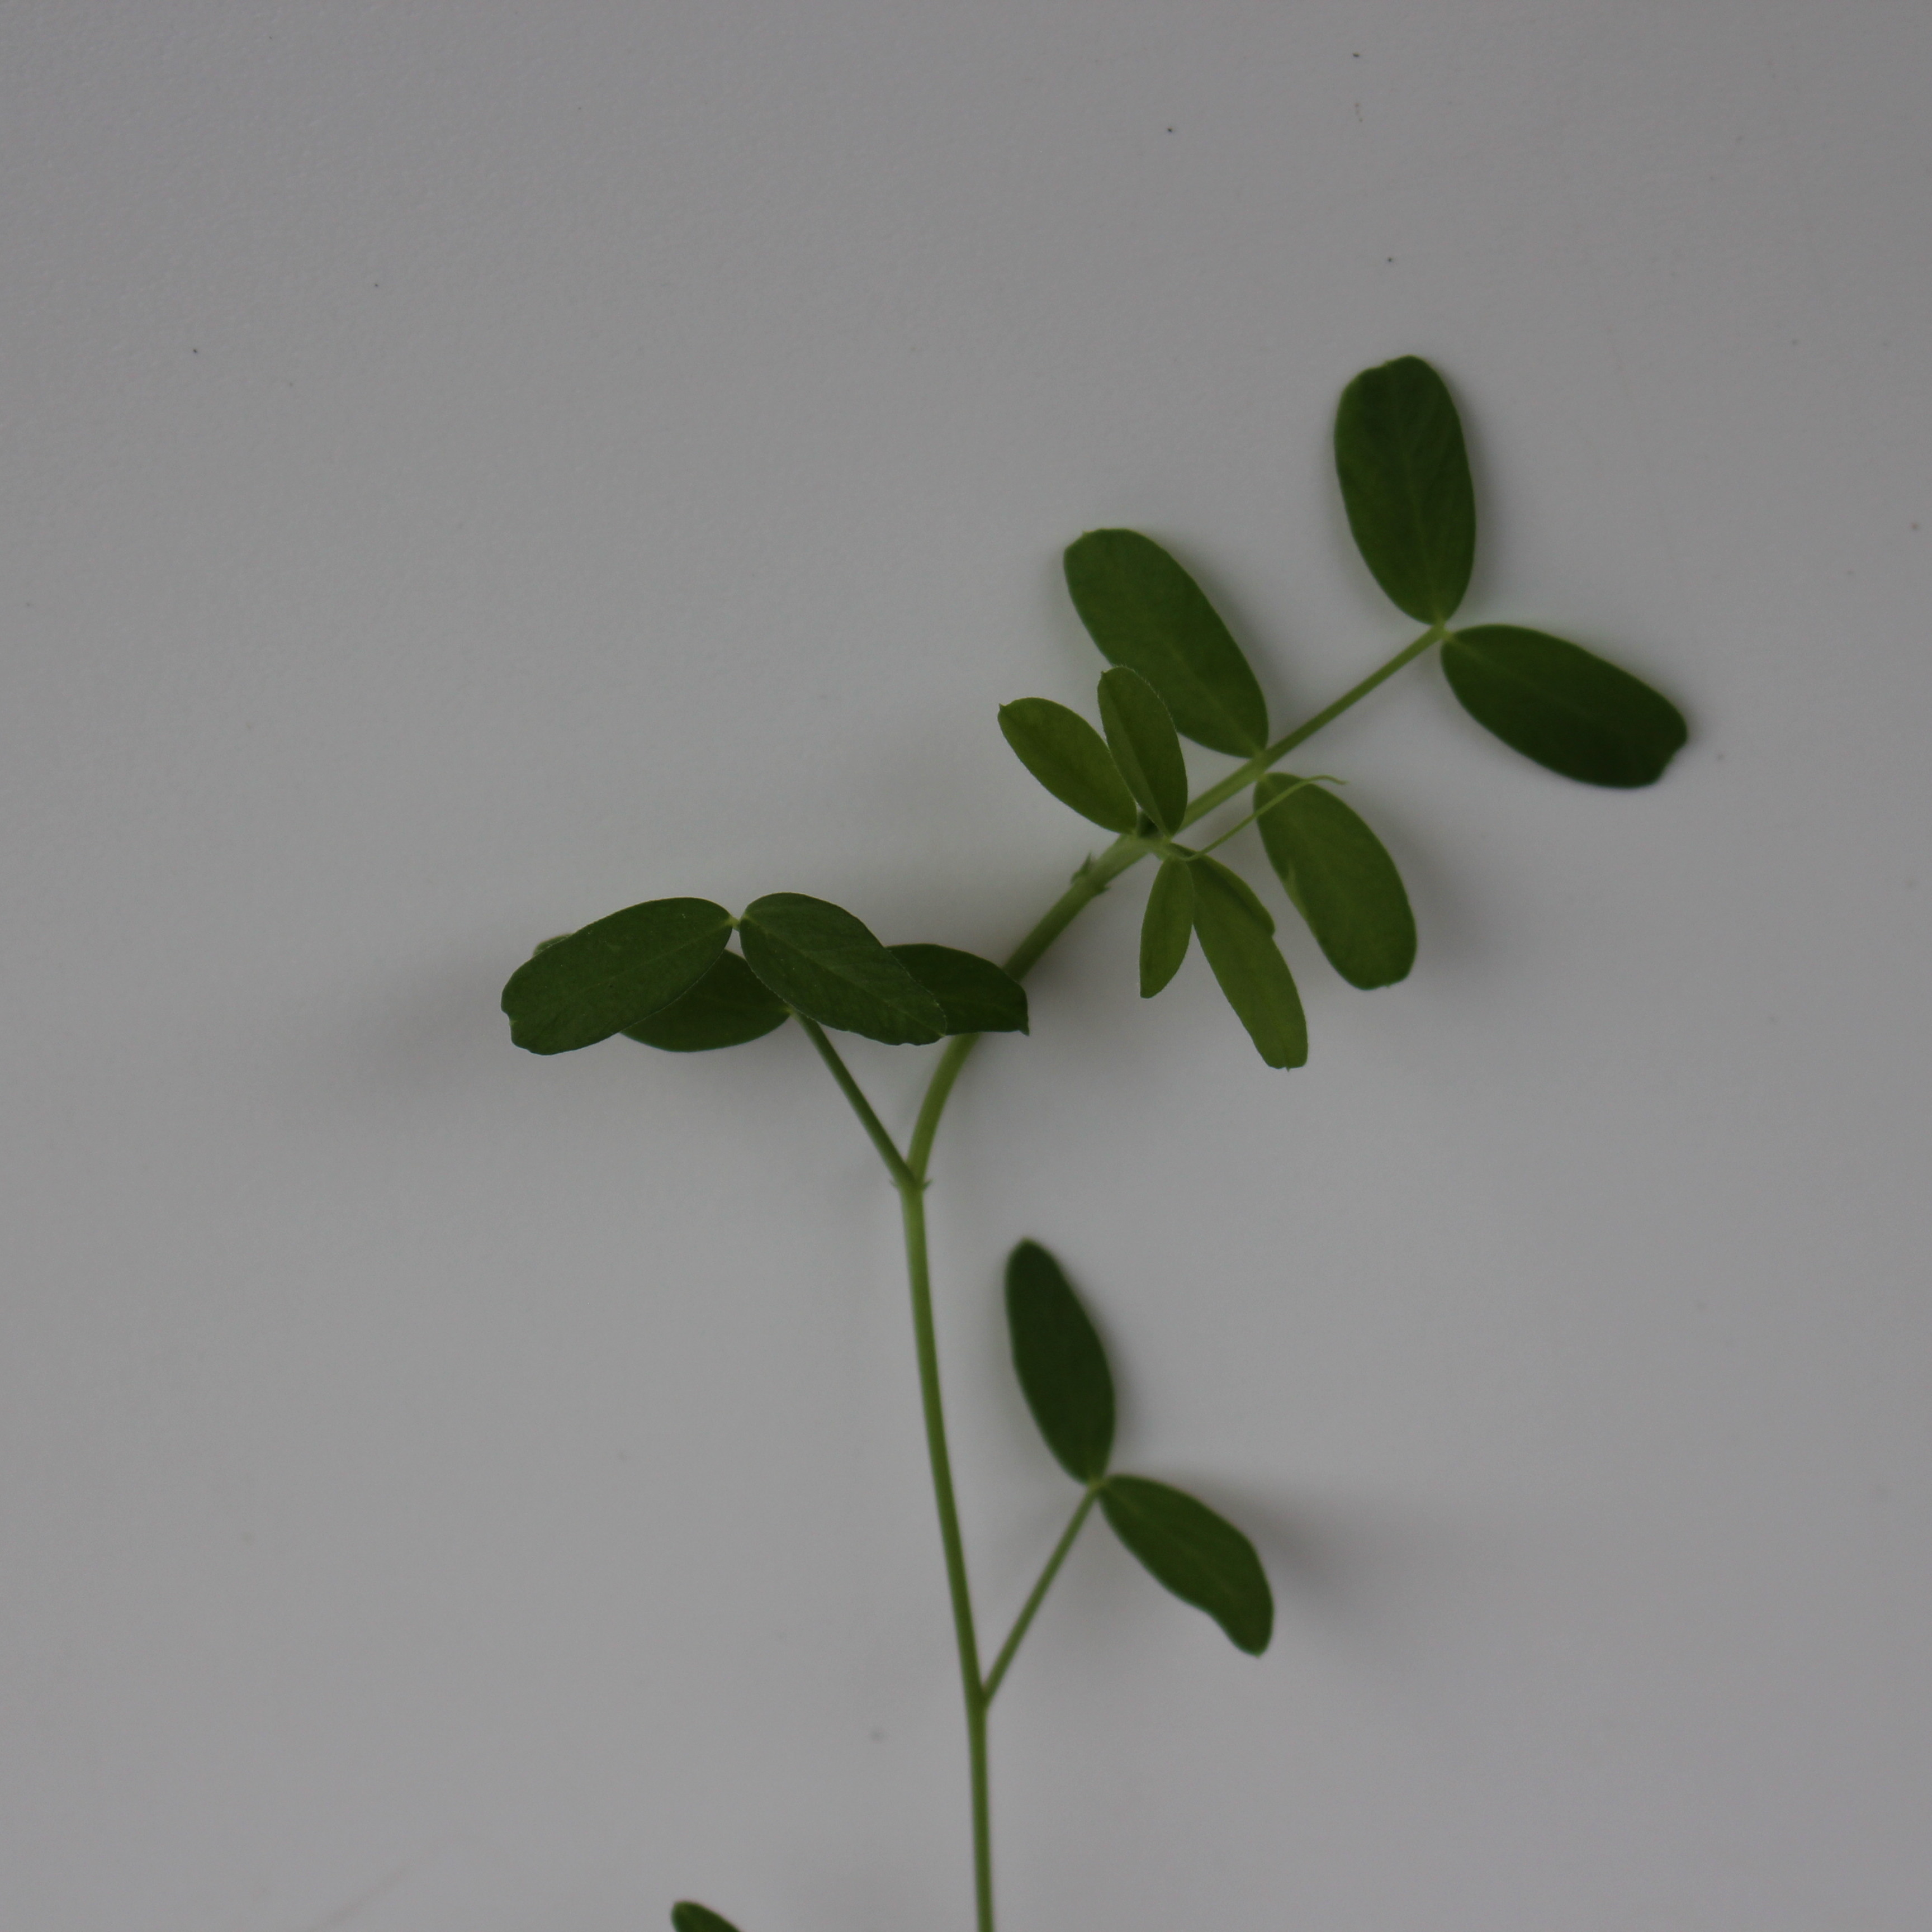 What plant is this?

Vicia sativa
